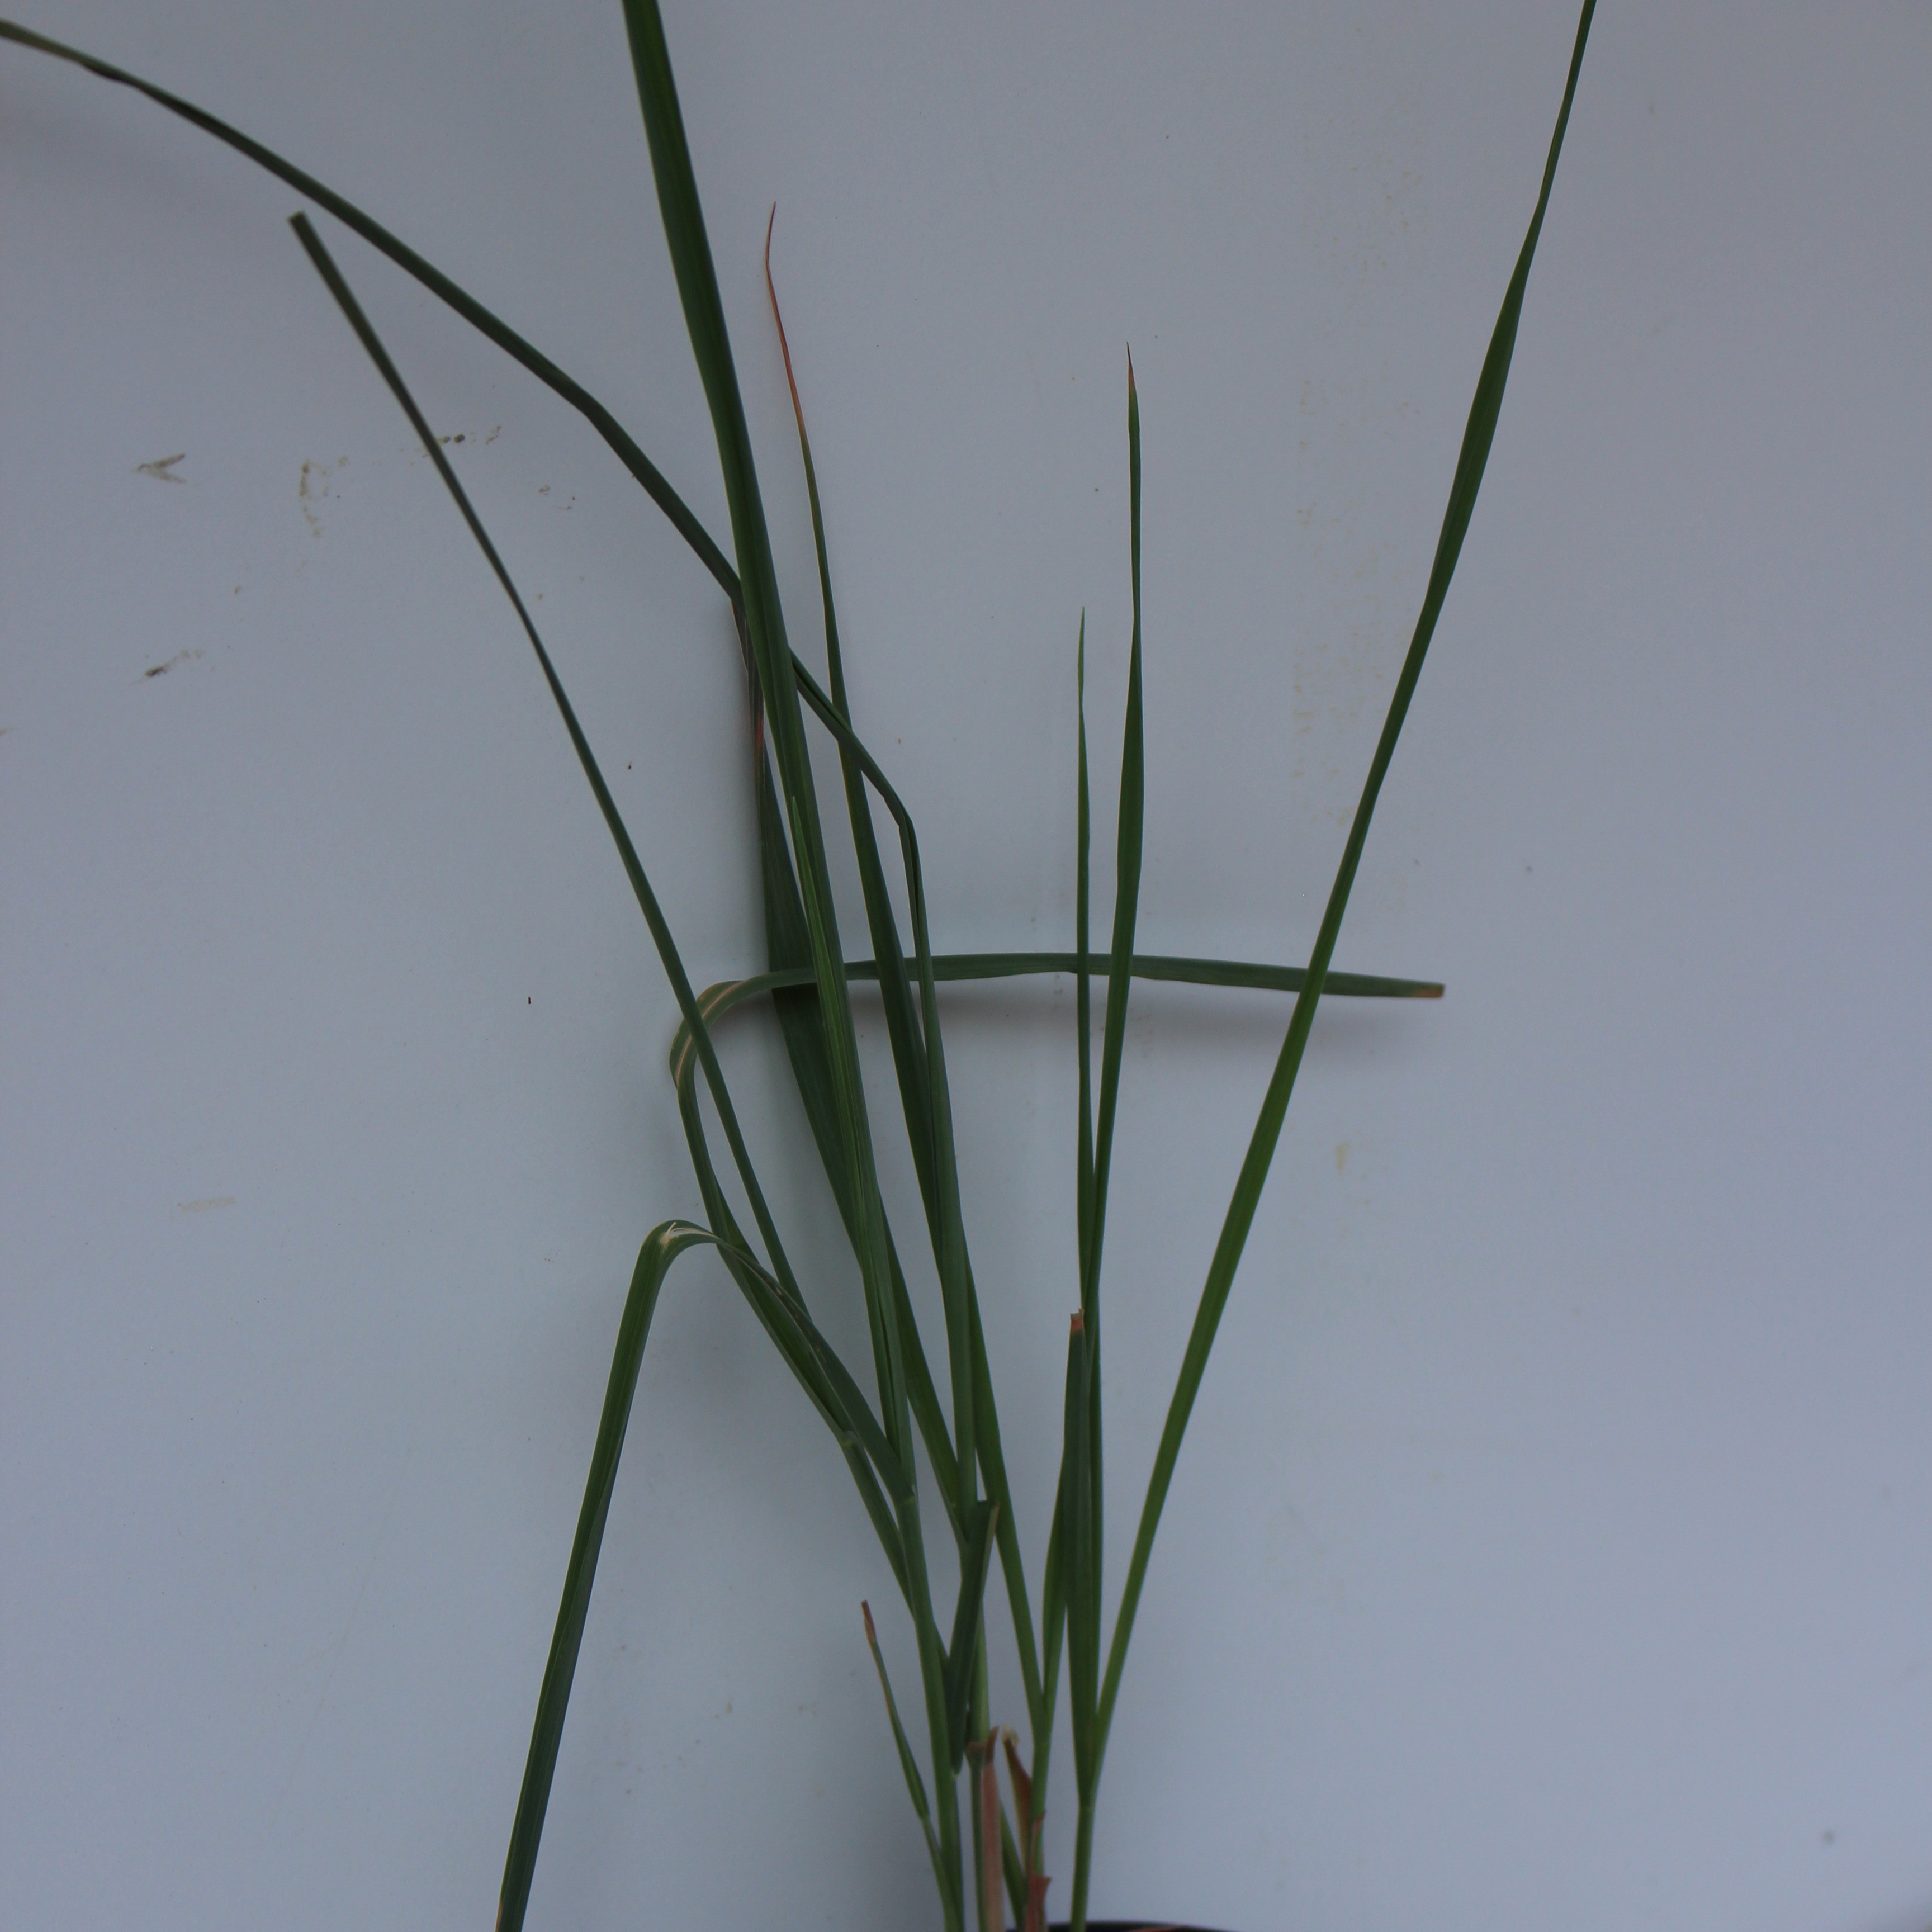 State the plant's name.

Avena sterilis
